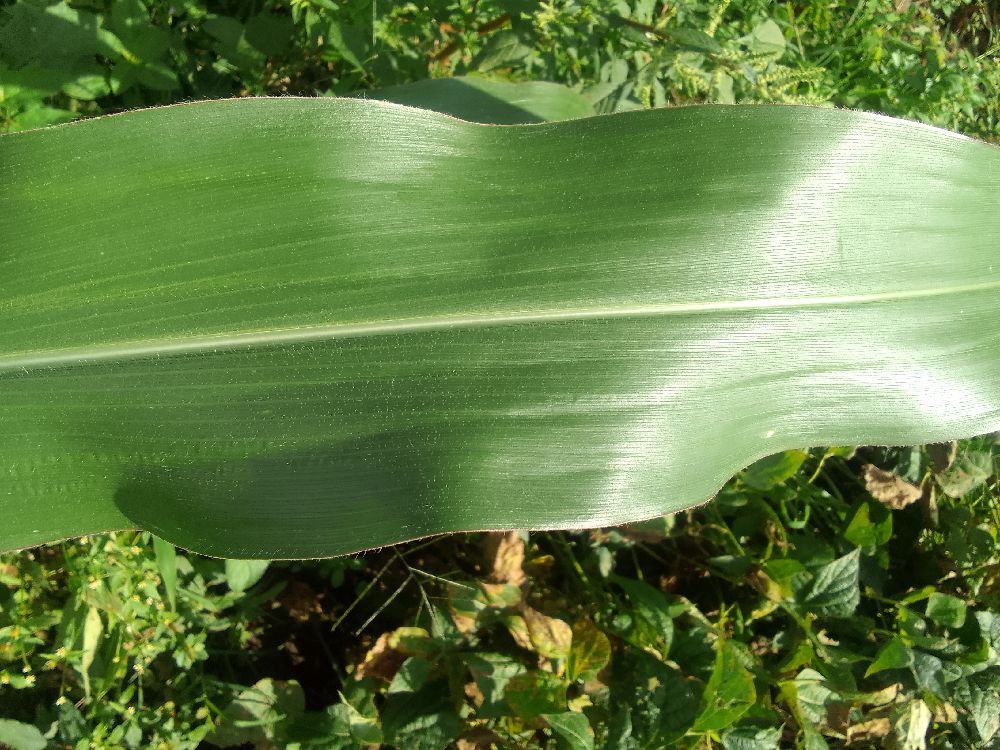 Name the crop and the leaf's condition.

maize, healthy
